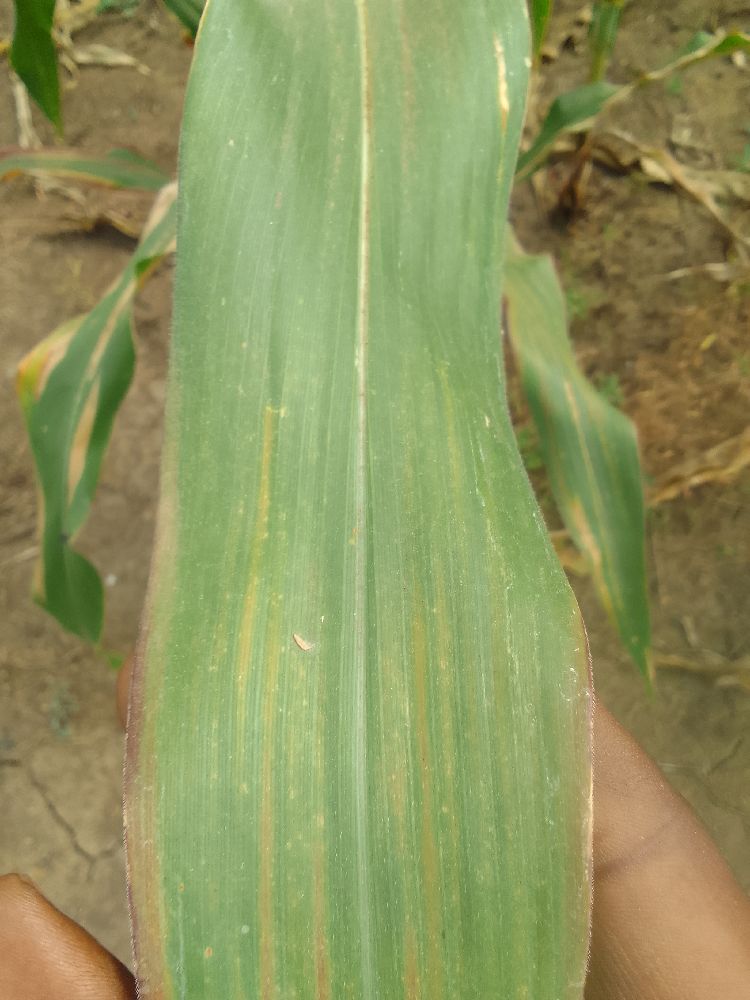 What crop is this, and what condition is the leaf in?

maize, healthy
